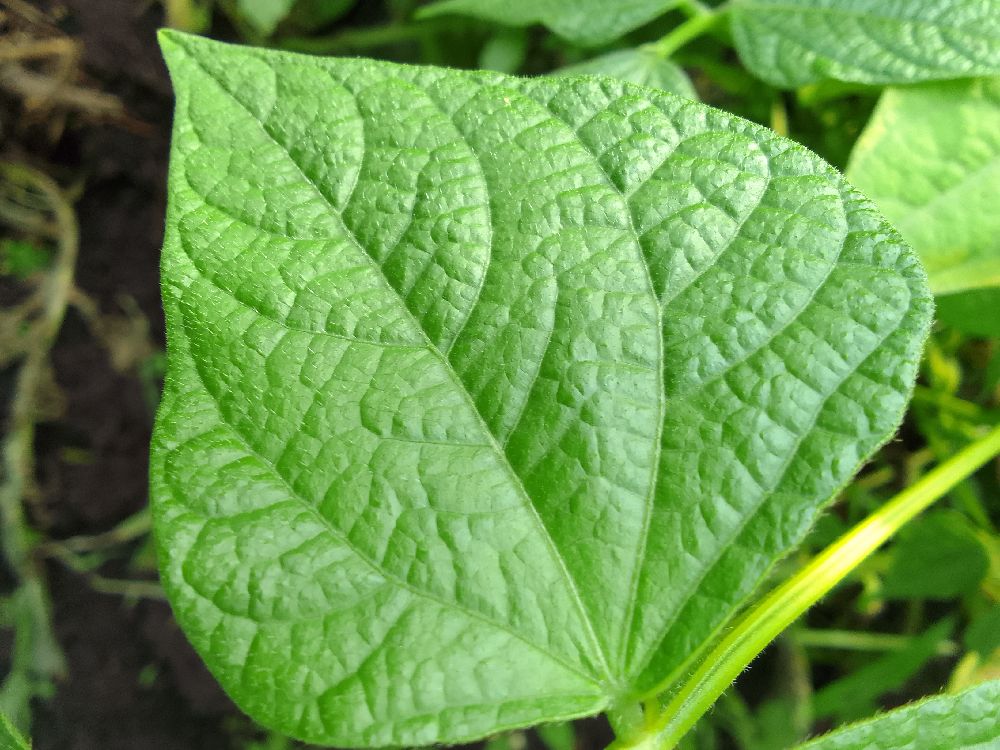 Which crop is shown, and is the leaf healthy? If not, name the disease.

common bean, healthy
